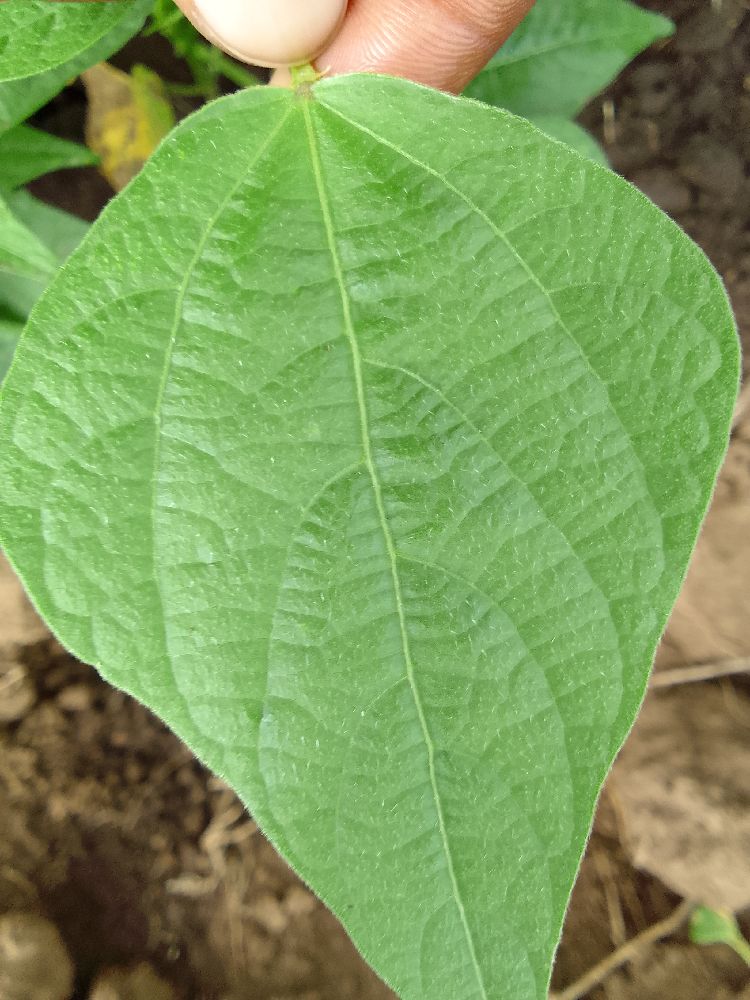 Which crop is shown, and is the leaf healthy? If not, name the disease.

common bean, healthy
